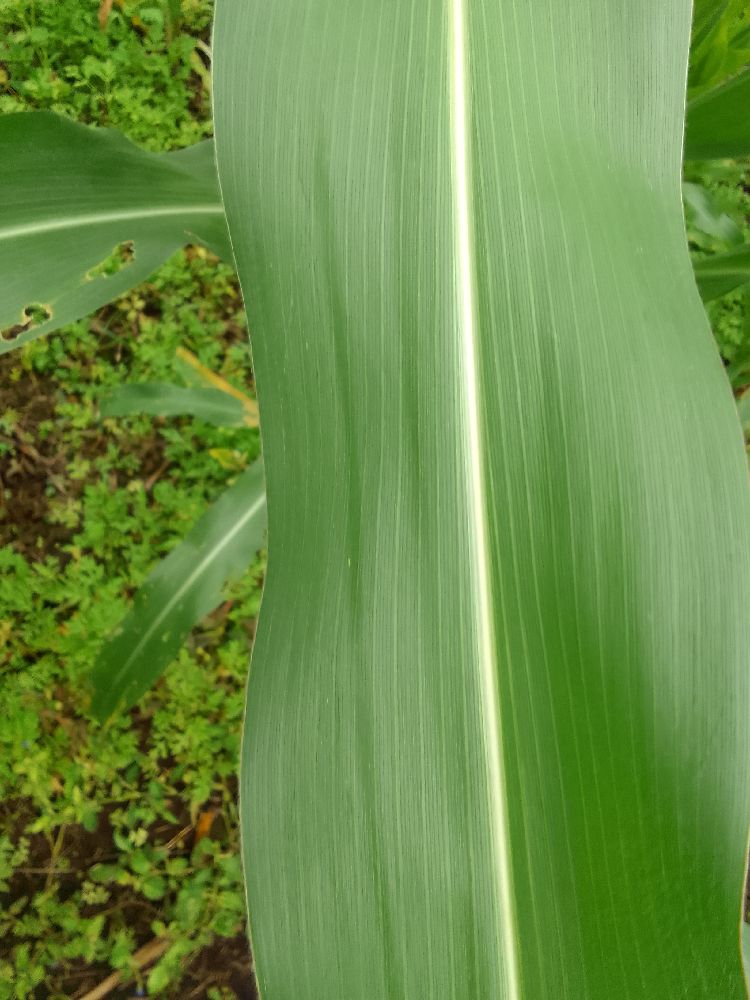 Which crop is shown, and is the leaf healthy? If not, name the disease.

maize, healthy
